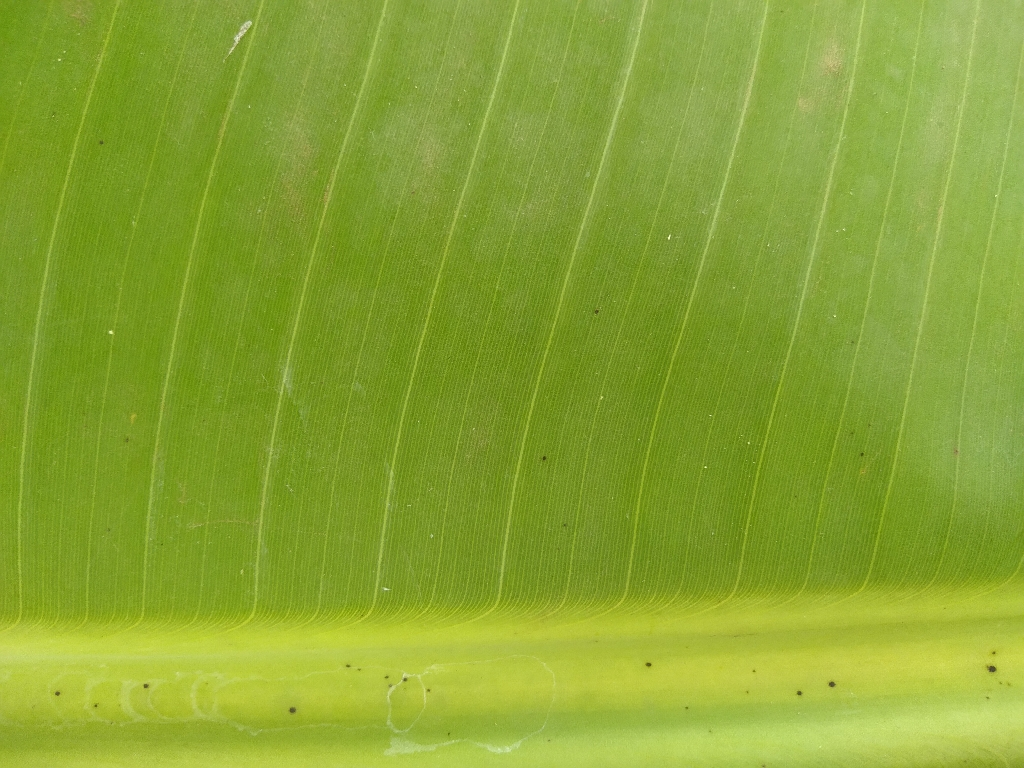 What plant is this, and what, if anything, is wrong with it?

banana, healthy
